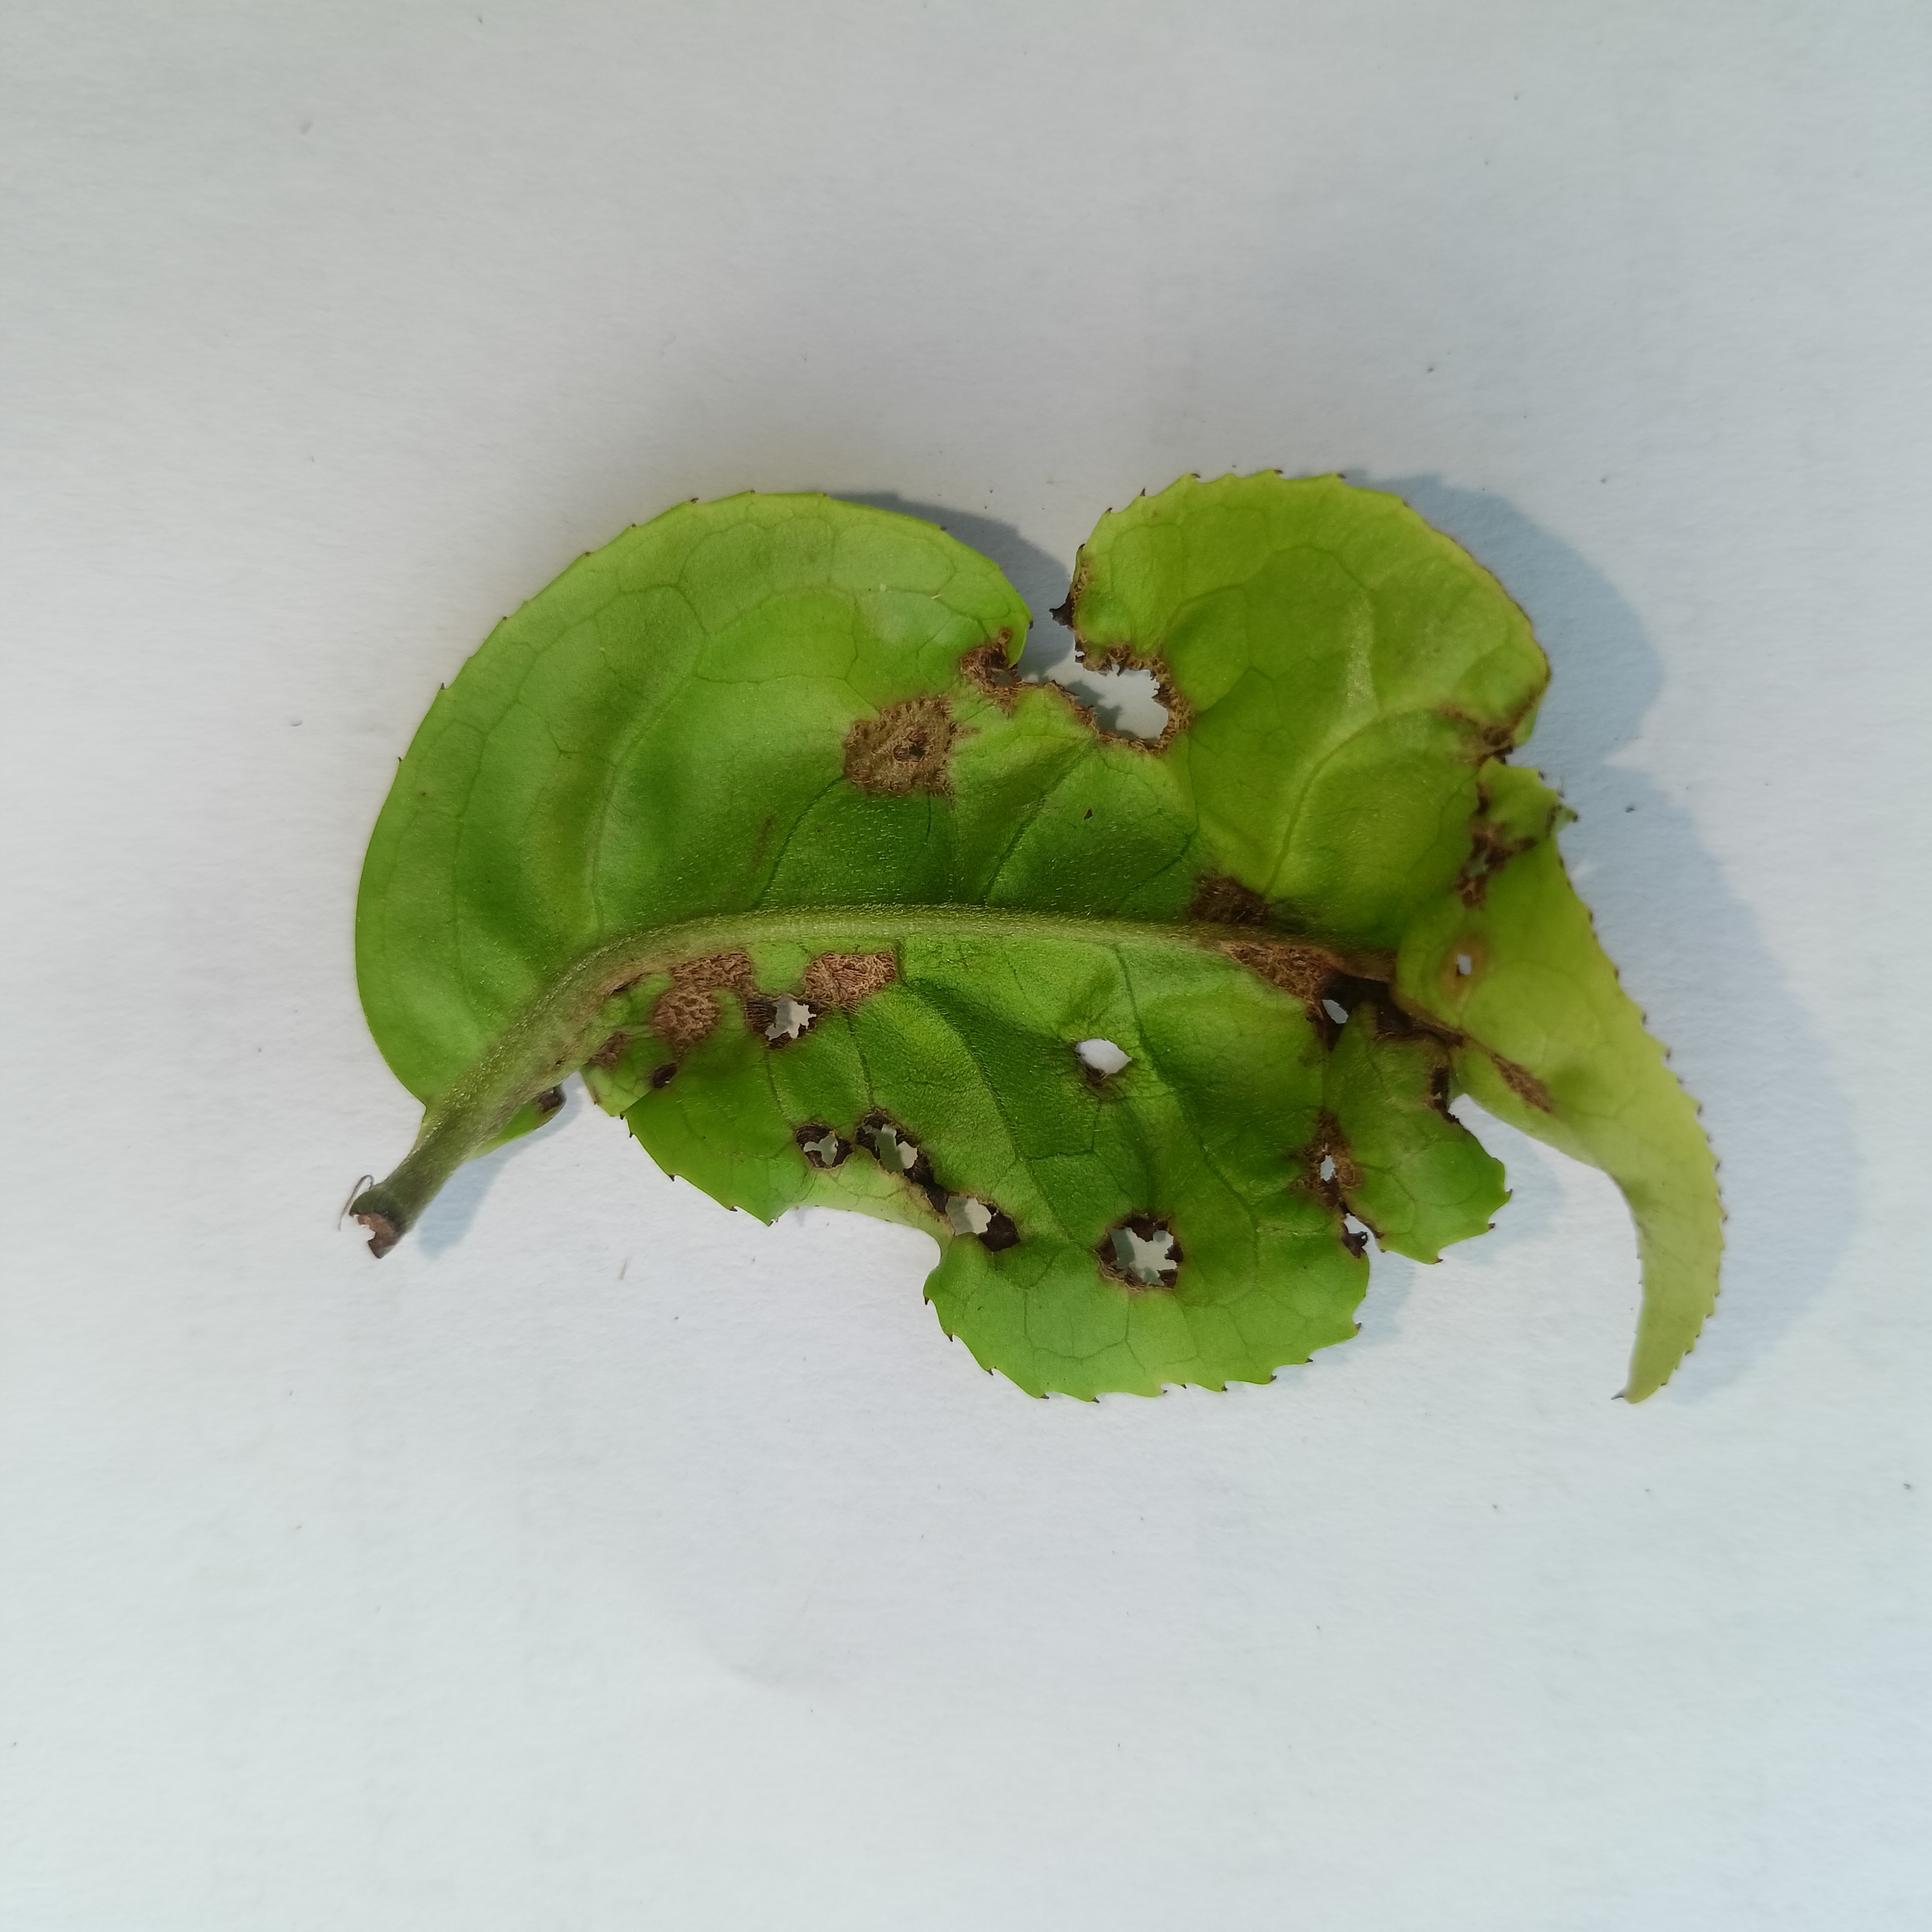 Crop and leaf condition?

tea, helopeltis
